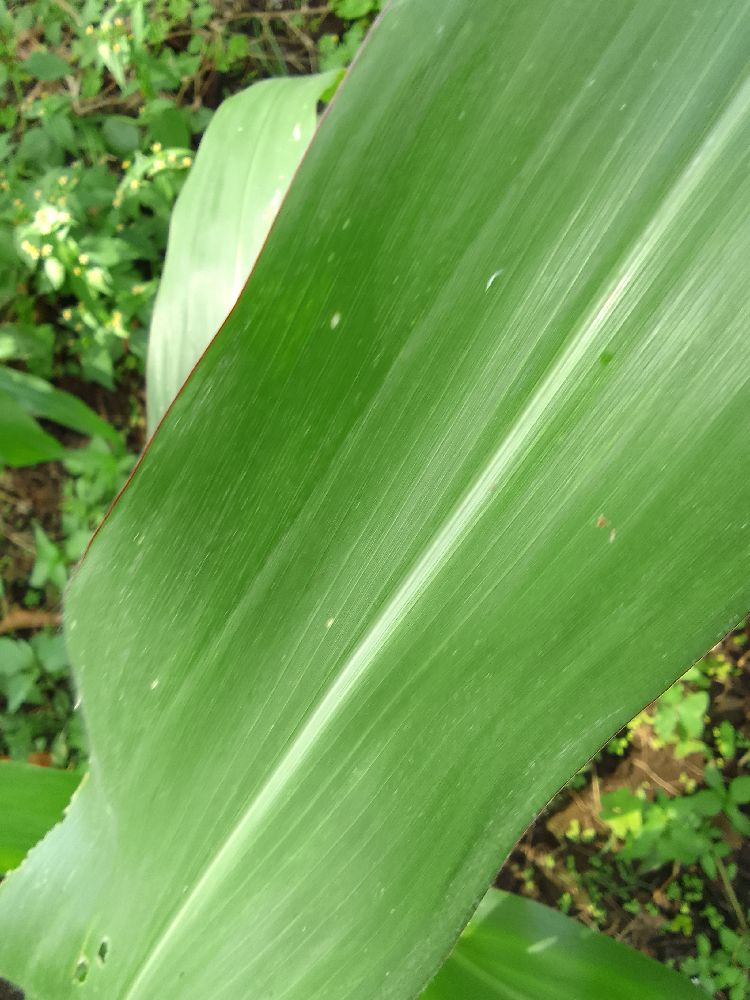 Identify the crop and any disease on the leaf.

maize, healthy
